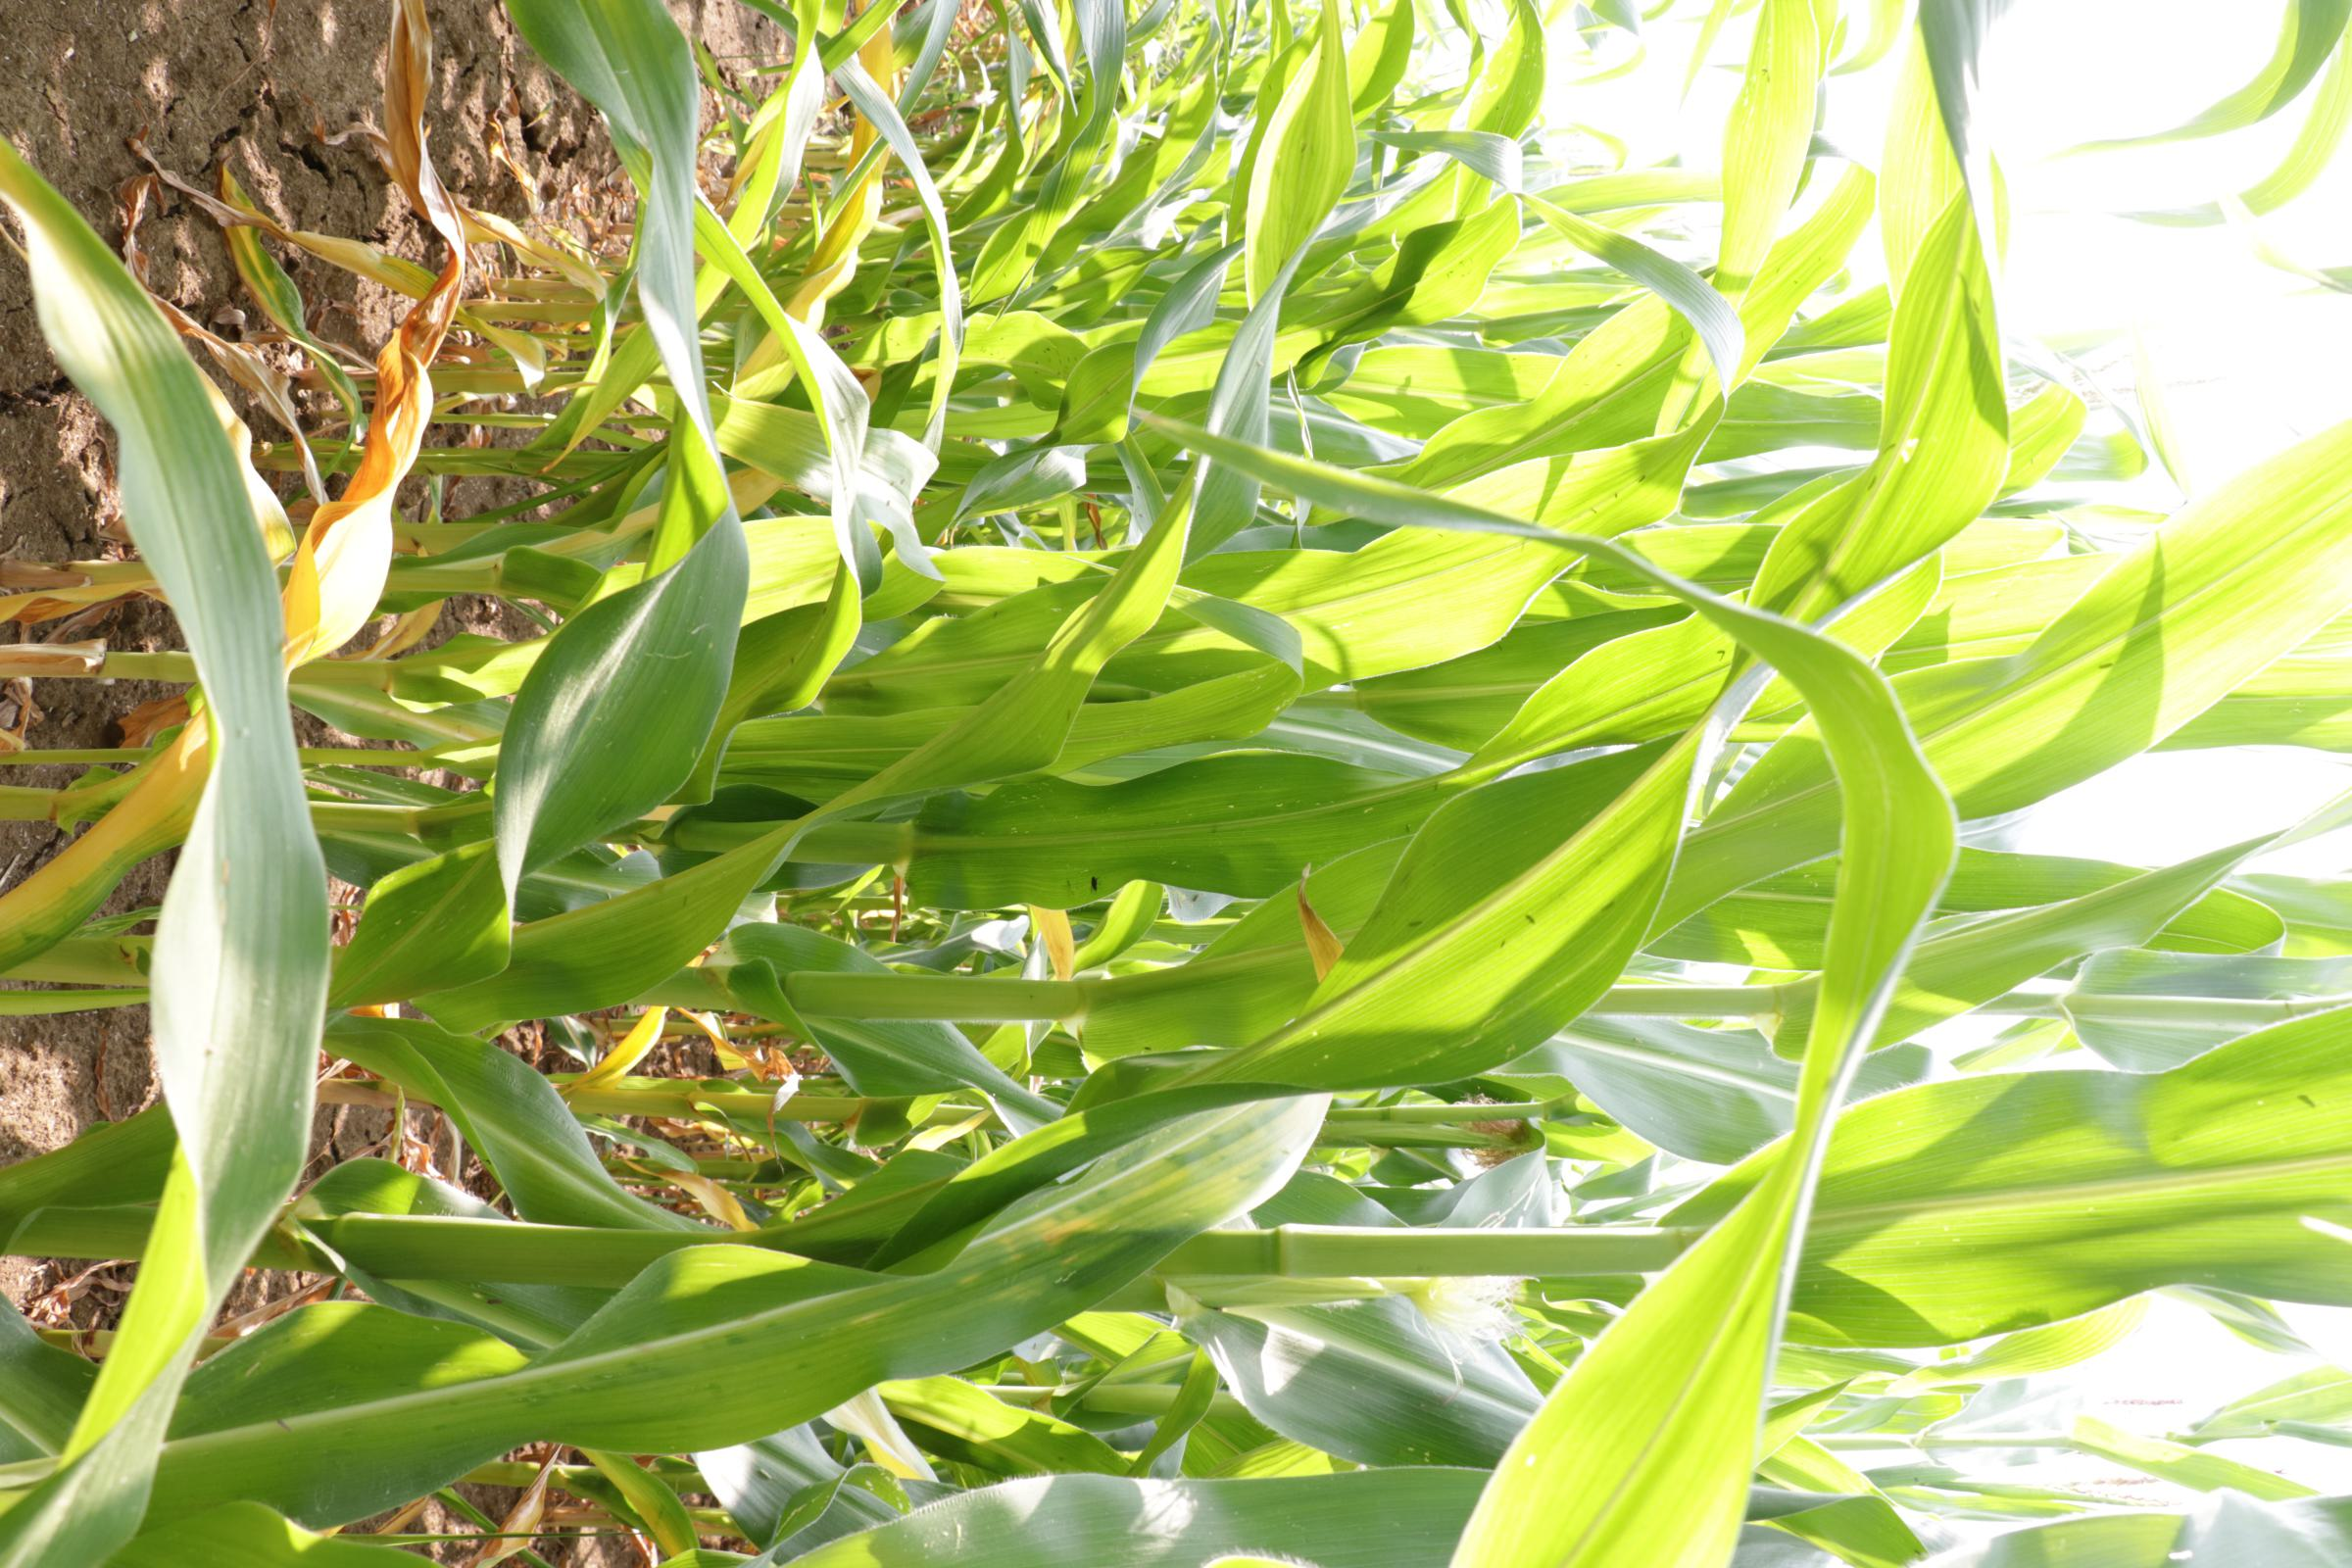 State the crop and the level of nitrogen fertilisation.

maize, no added nitrogen
